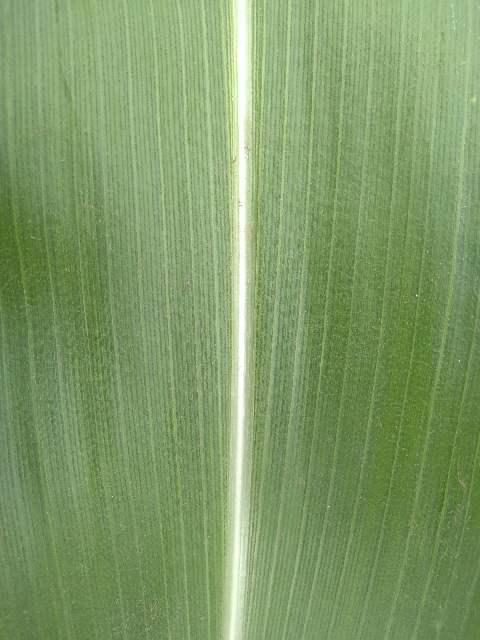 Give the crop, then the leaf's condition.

maize, healthy
